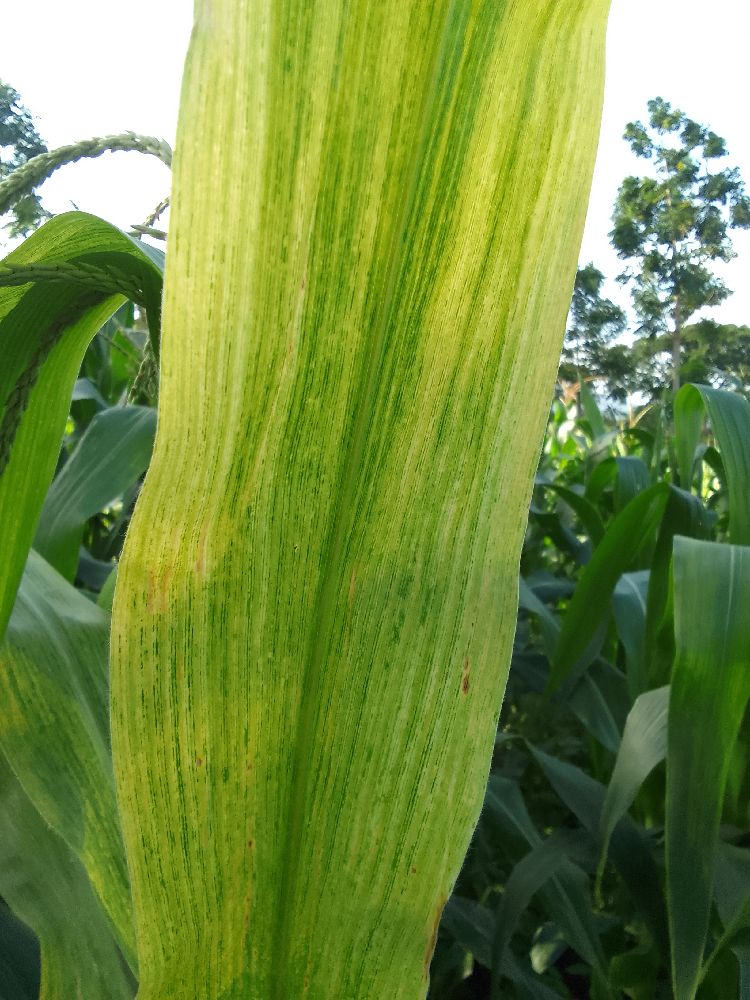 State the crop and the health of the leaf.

maize, maize lethal necrosis
